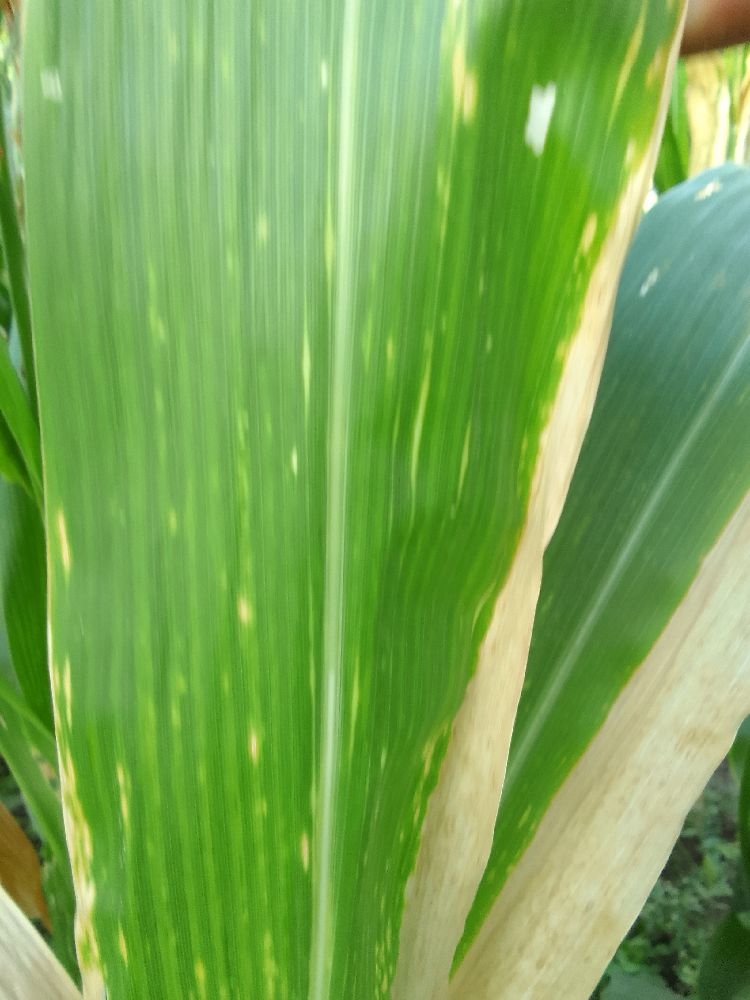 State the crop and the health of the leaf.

maize, maize lethal necrosis
